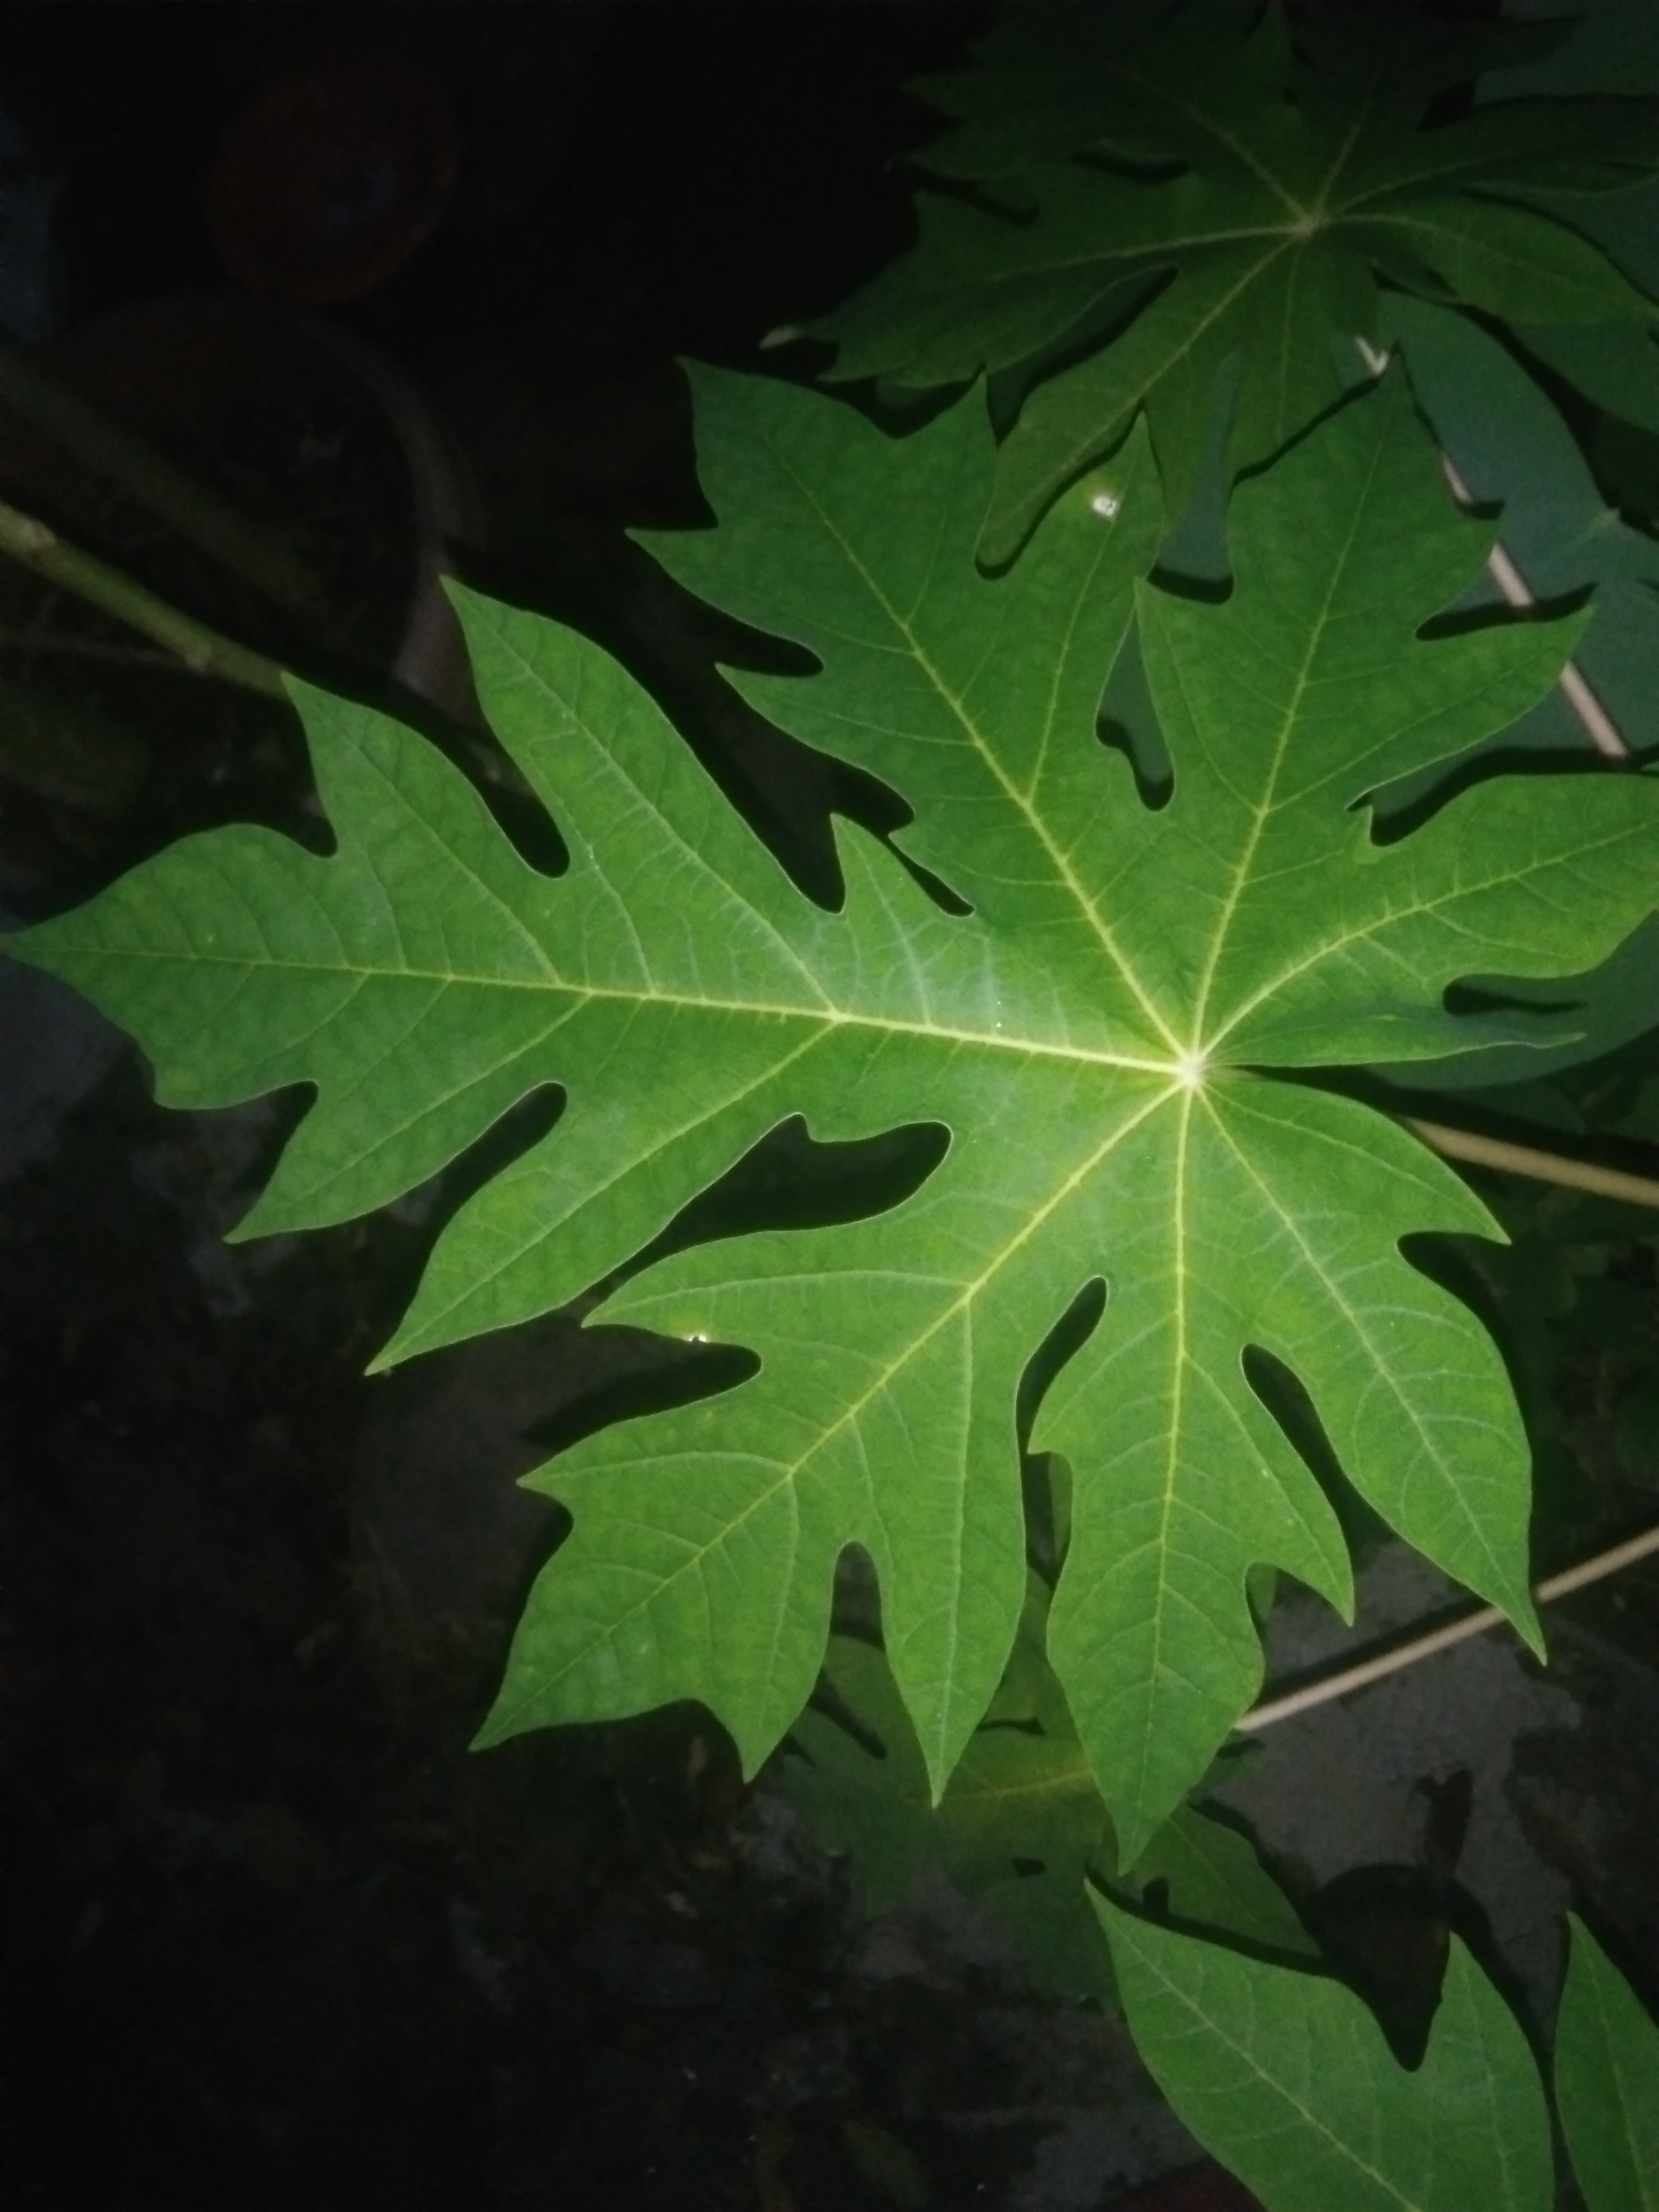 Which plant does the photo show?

papaya
